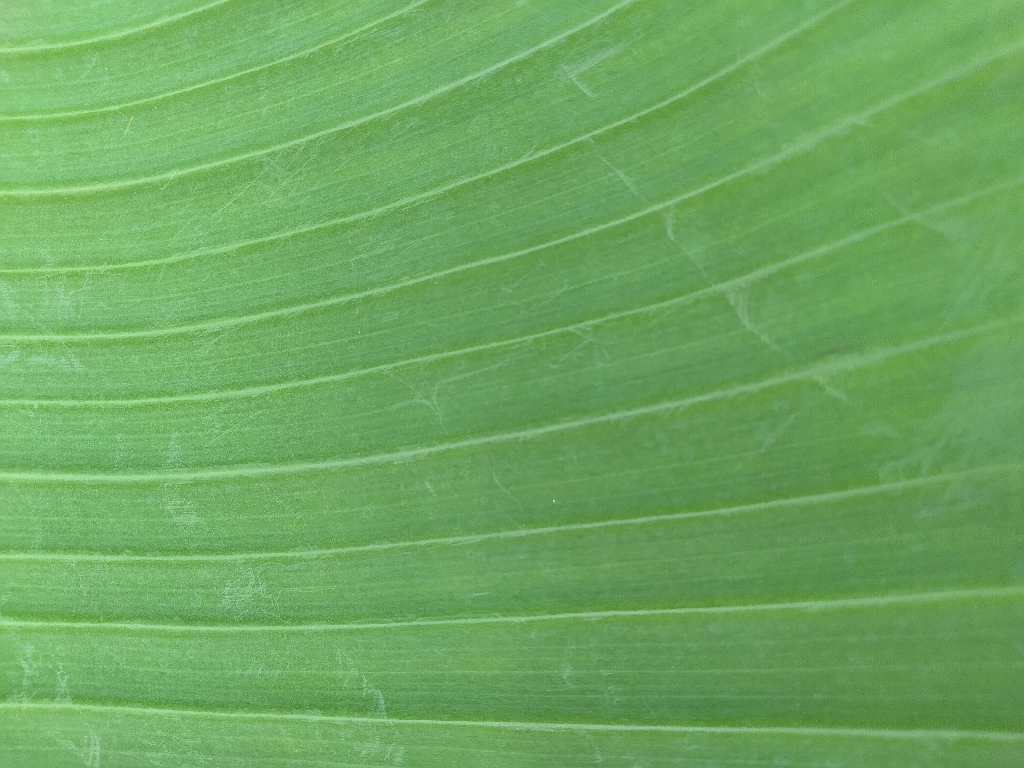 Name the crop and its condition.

banana, healthy
